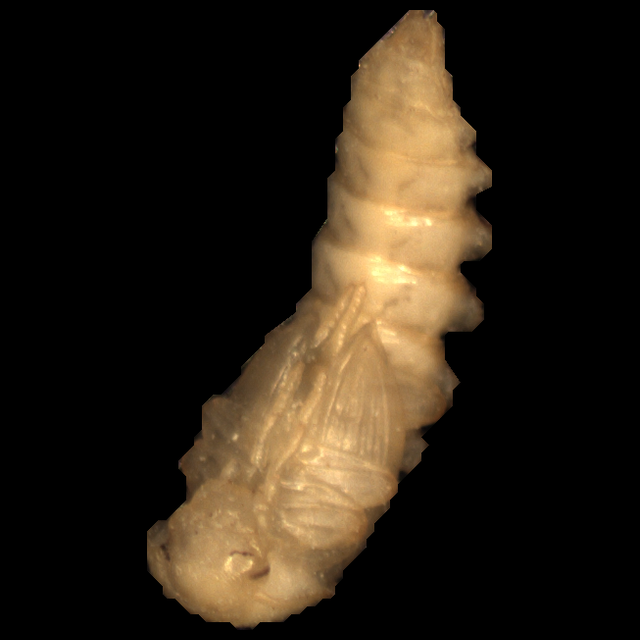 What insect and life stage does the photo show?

mealworm pupa
